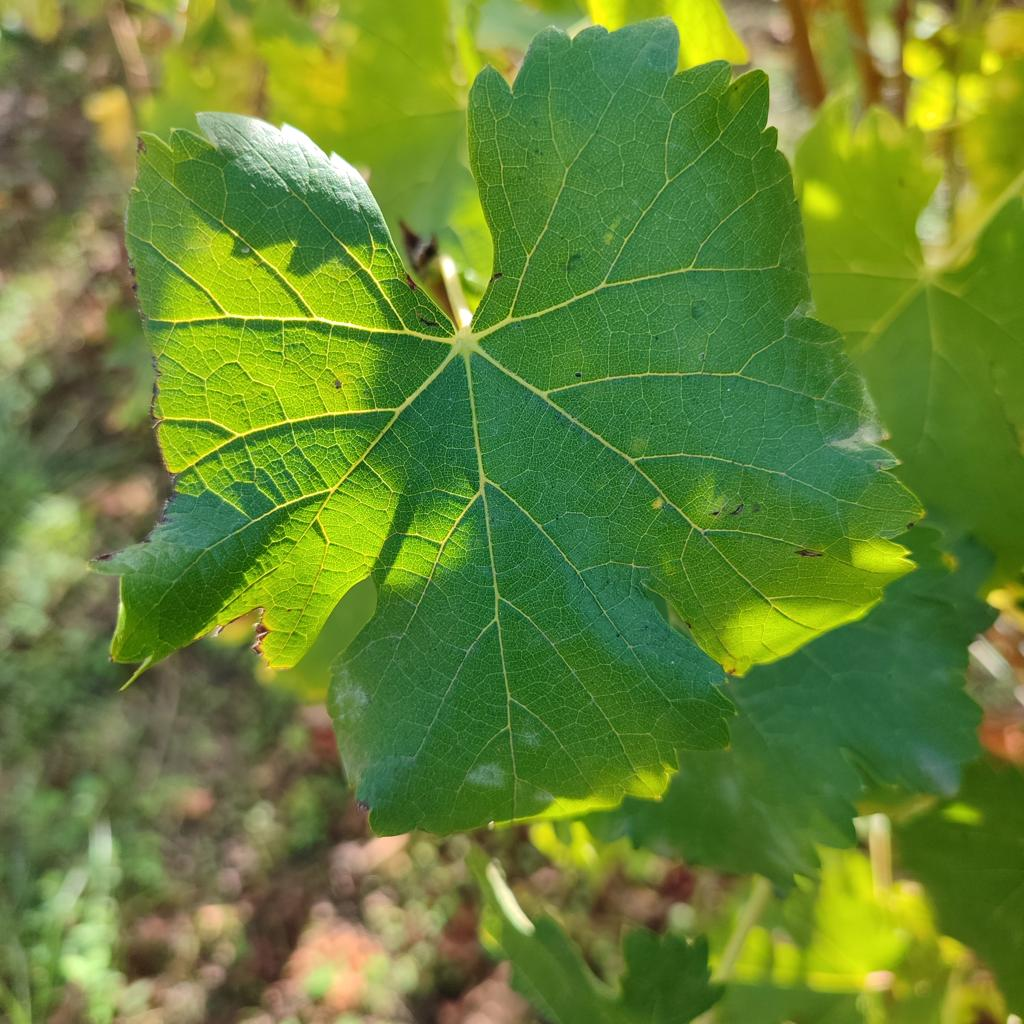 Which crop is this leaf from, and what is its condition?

grapevine, powdery mildew
